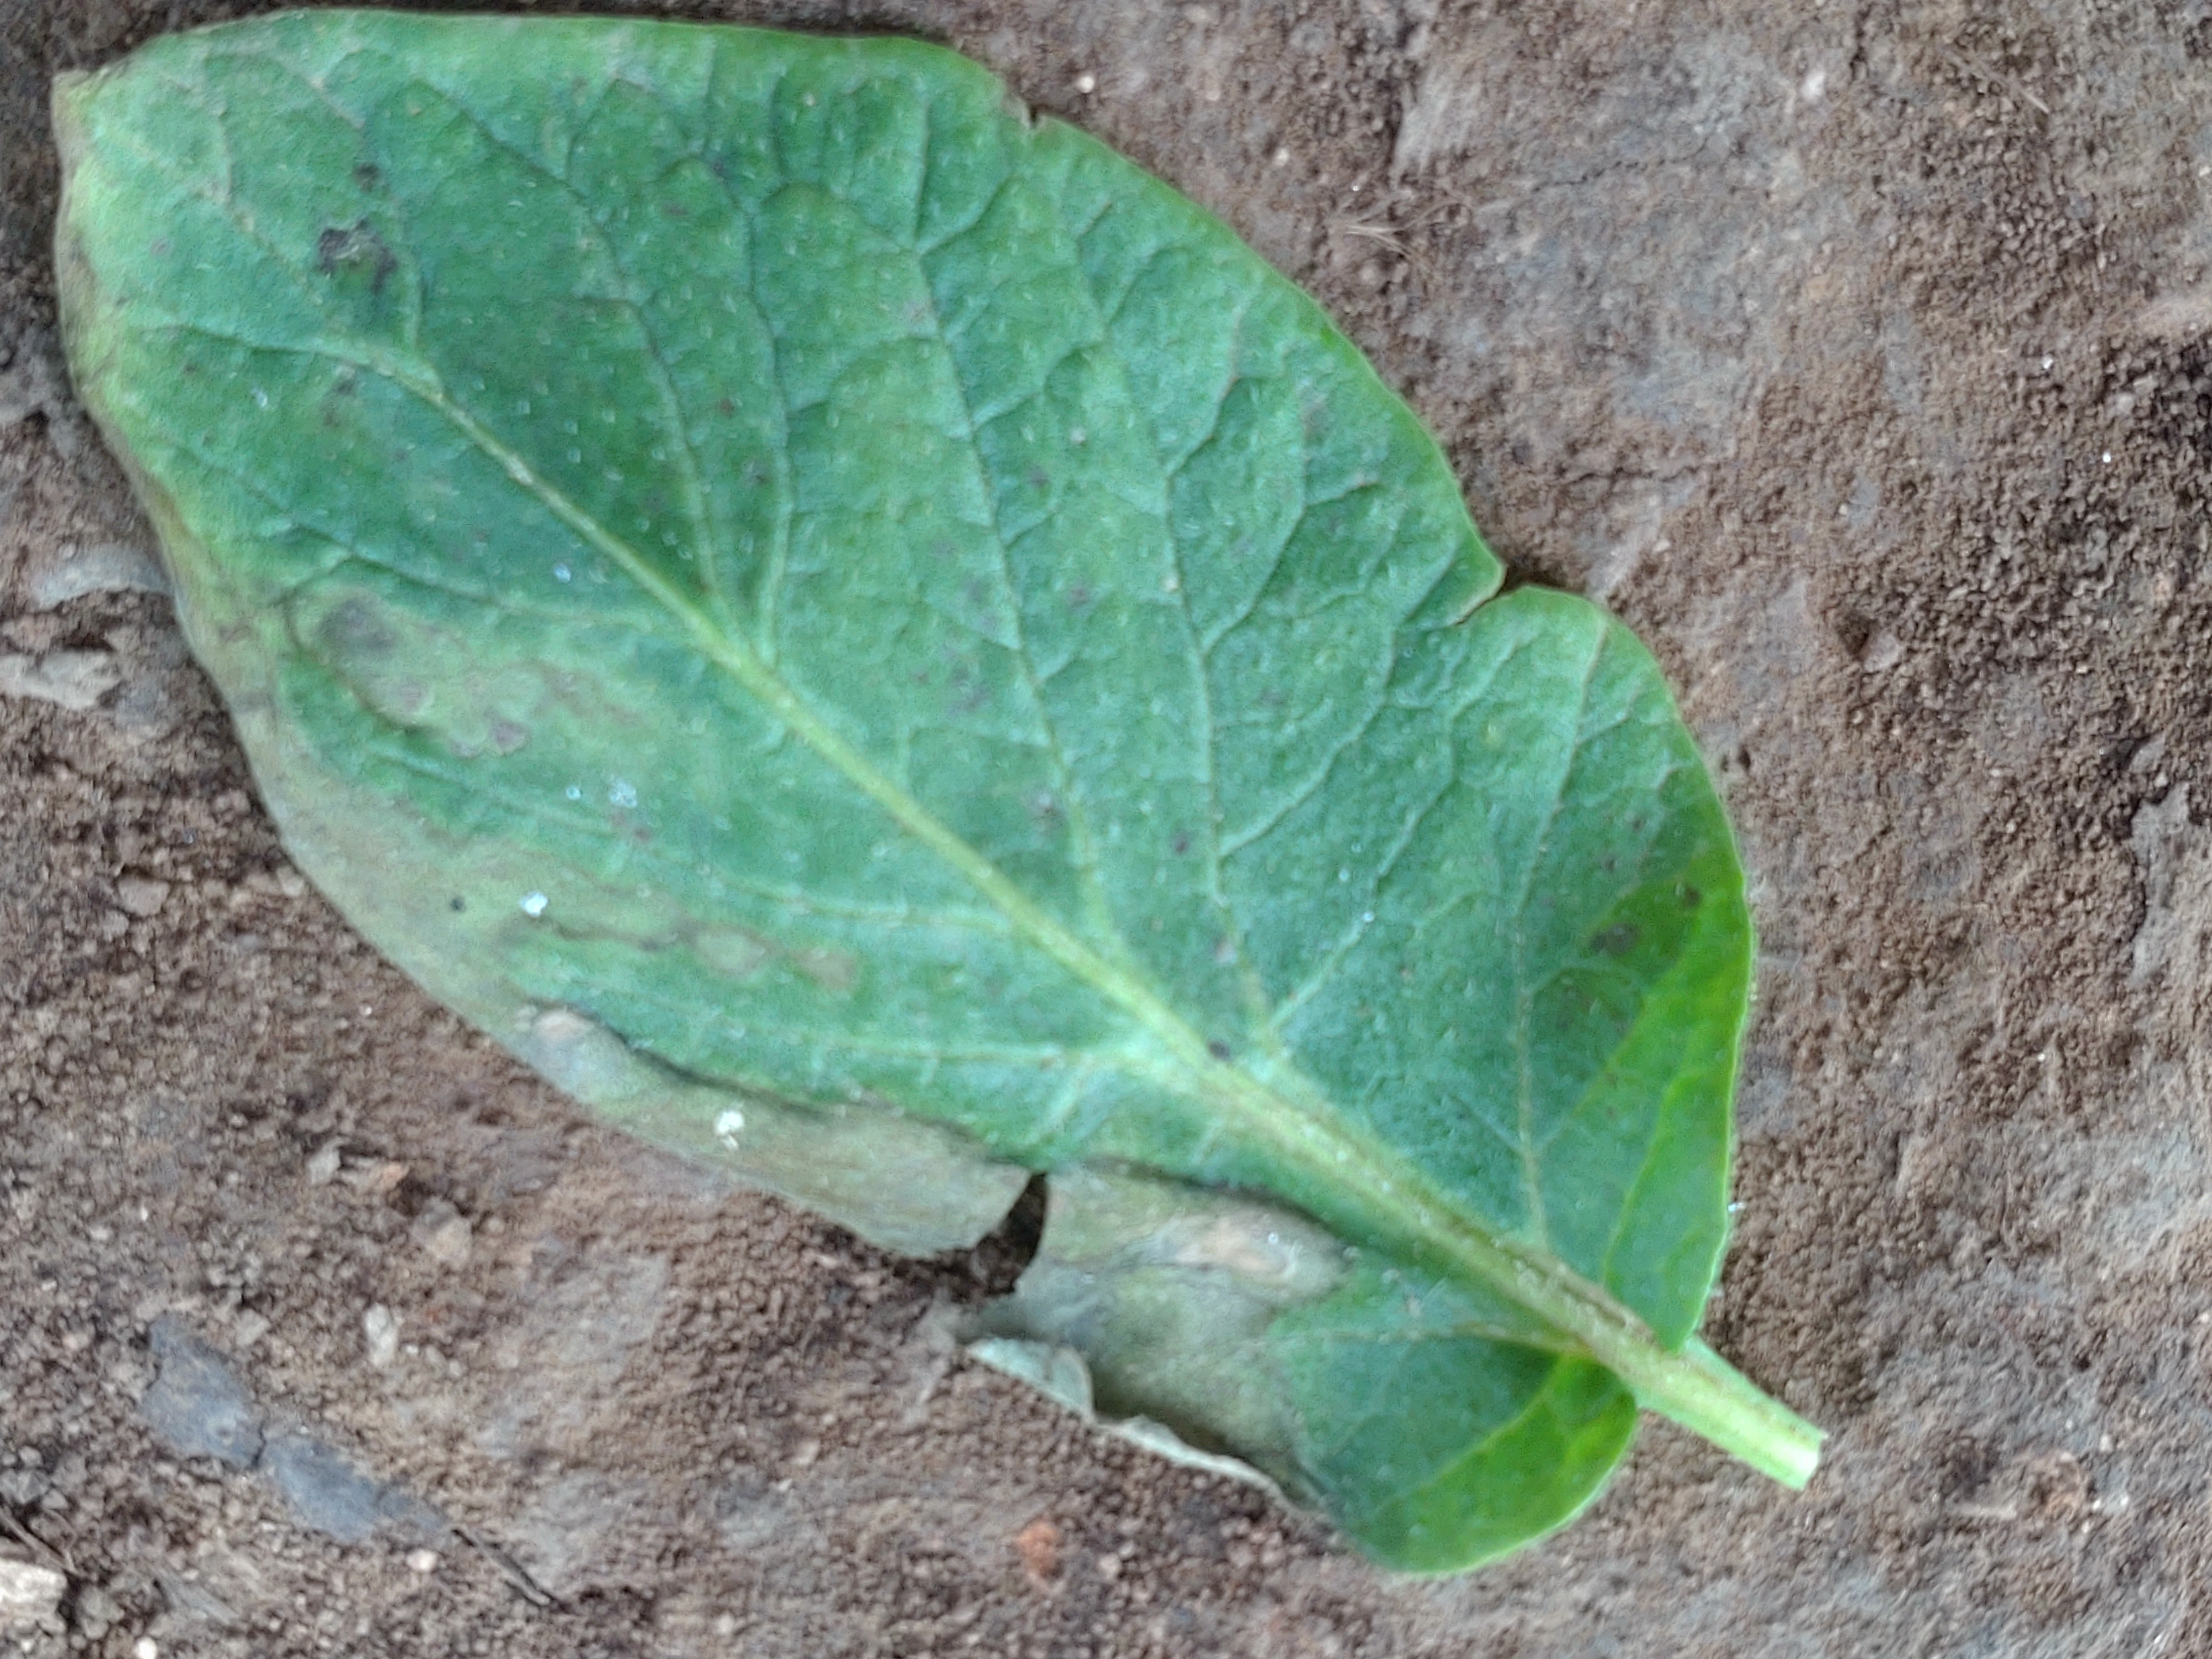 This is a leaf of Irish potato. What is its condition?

early blight
